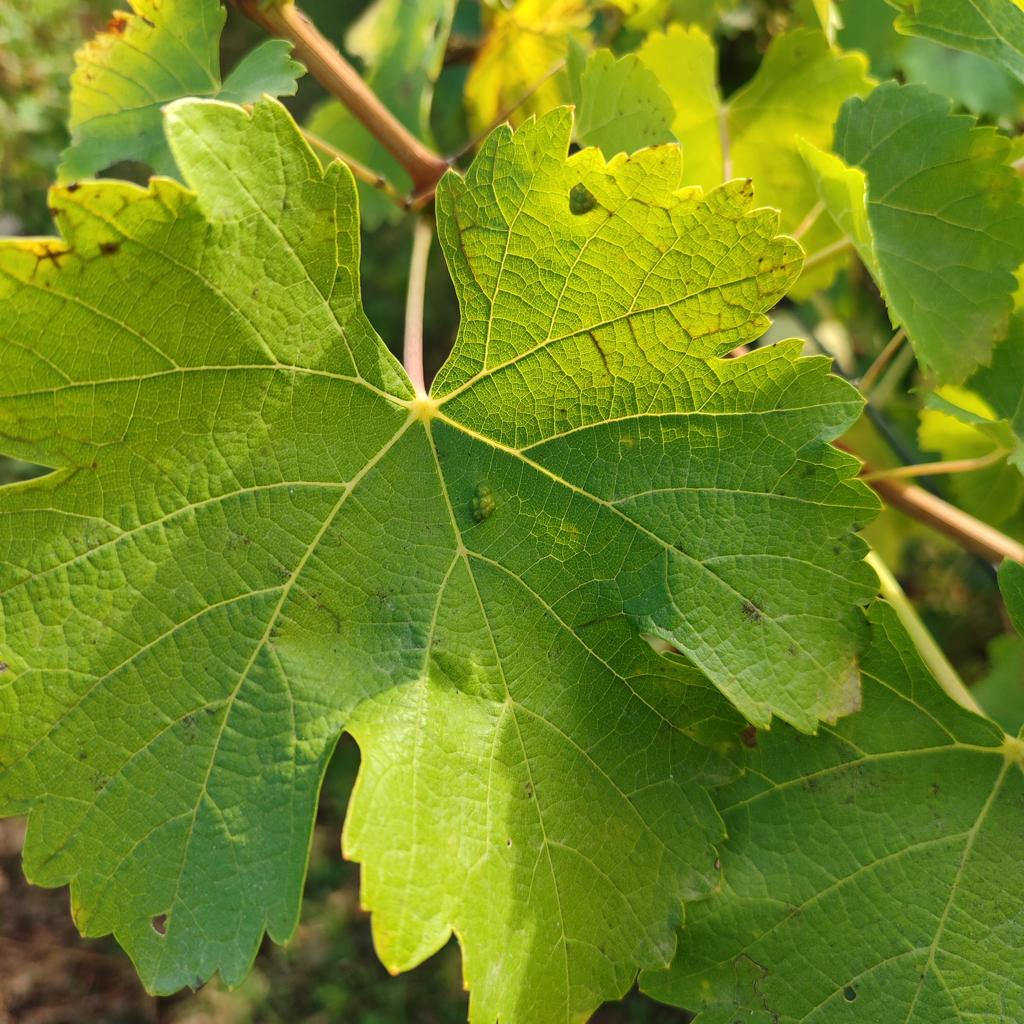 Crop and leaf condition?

grapevine, erineum mite
